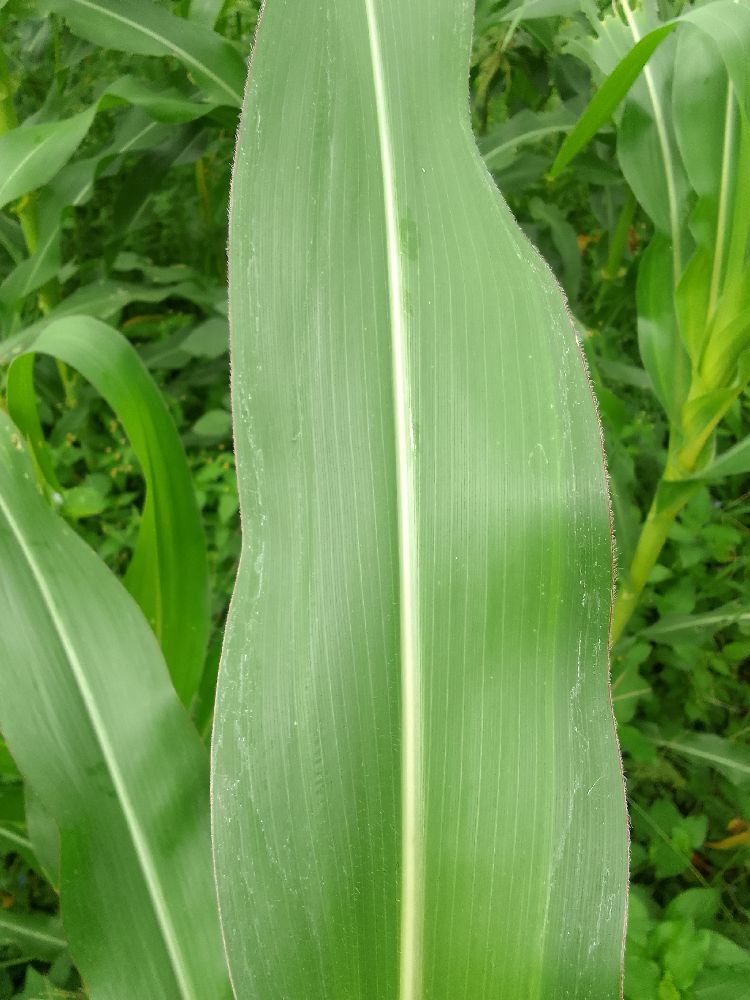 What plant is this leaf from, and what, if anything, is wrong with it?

maize, healthy
